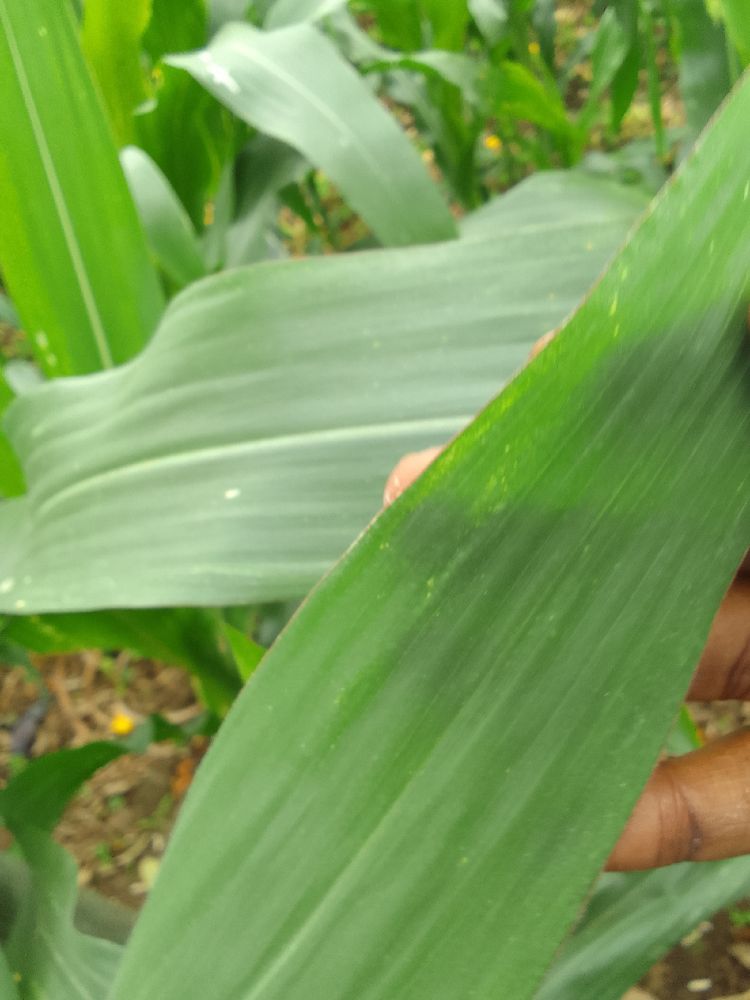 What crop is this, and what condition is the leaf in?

maize, healthy
